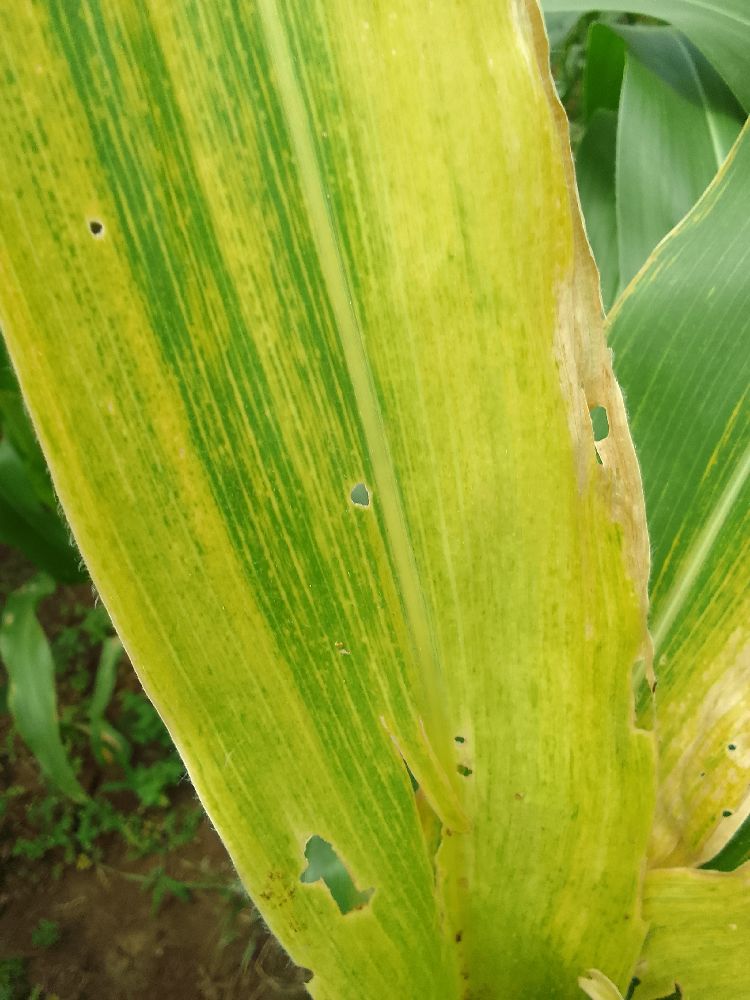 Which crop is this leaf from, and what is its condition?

maize, maize lethal necrosis
